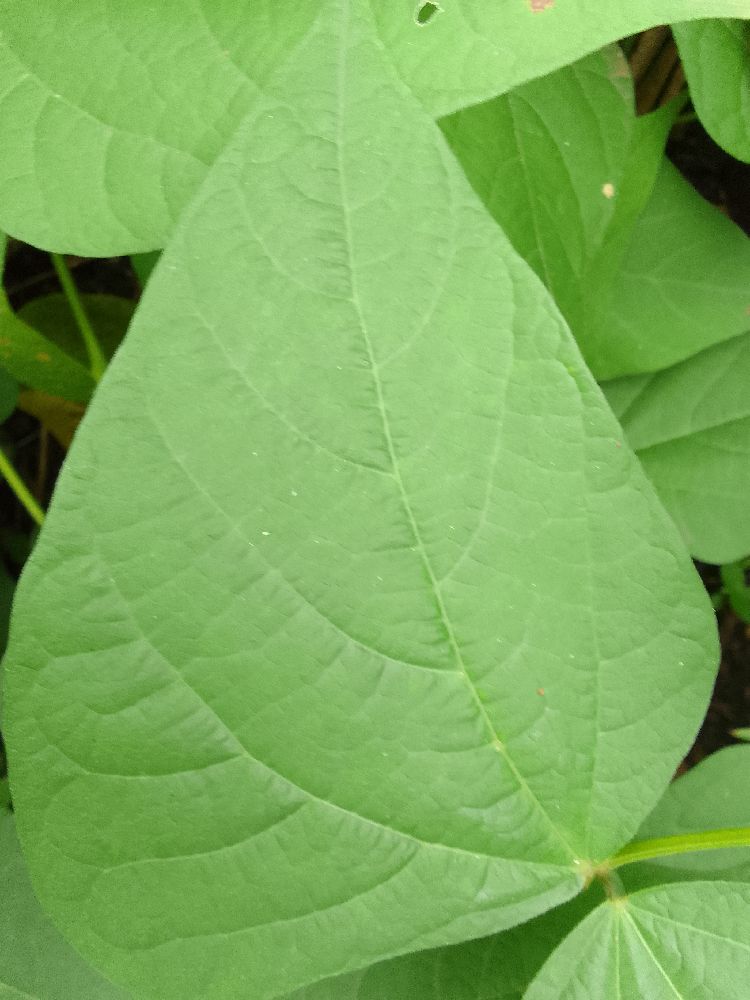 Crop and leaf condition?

common bean, healthy
